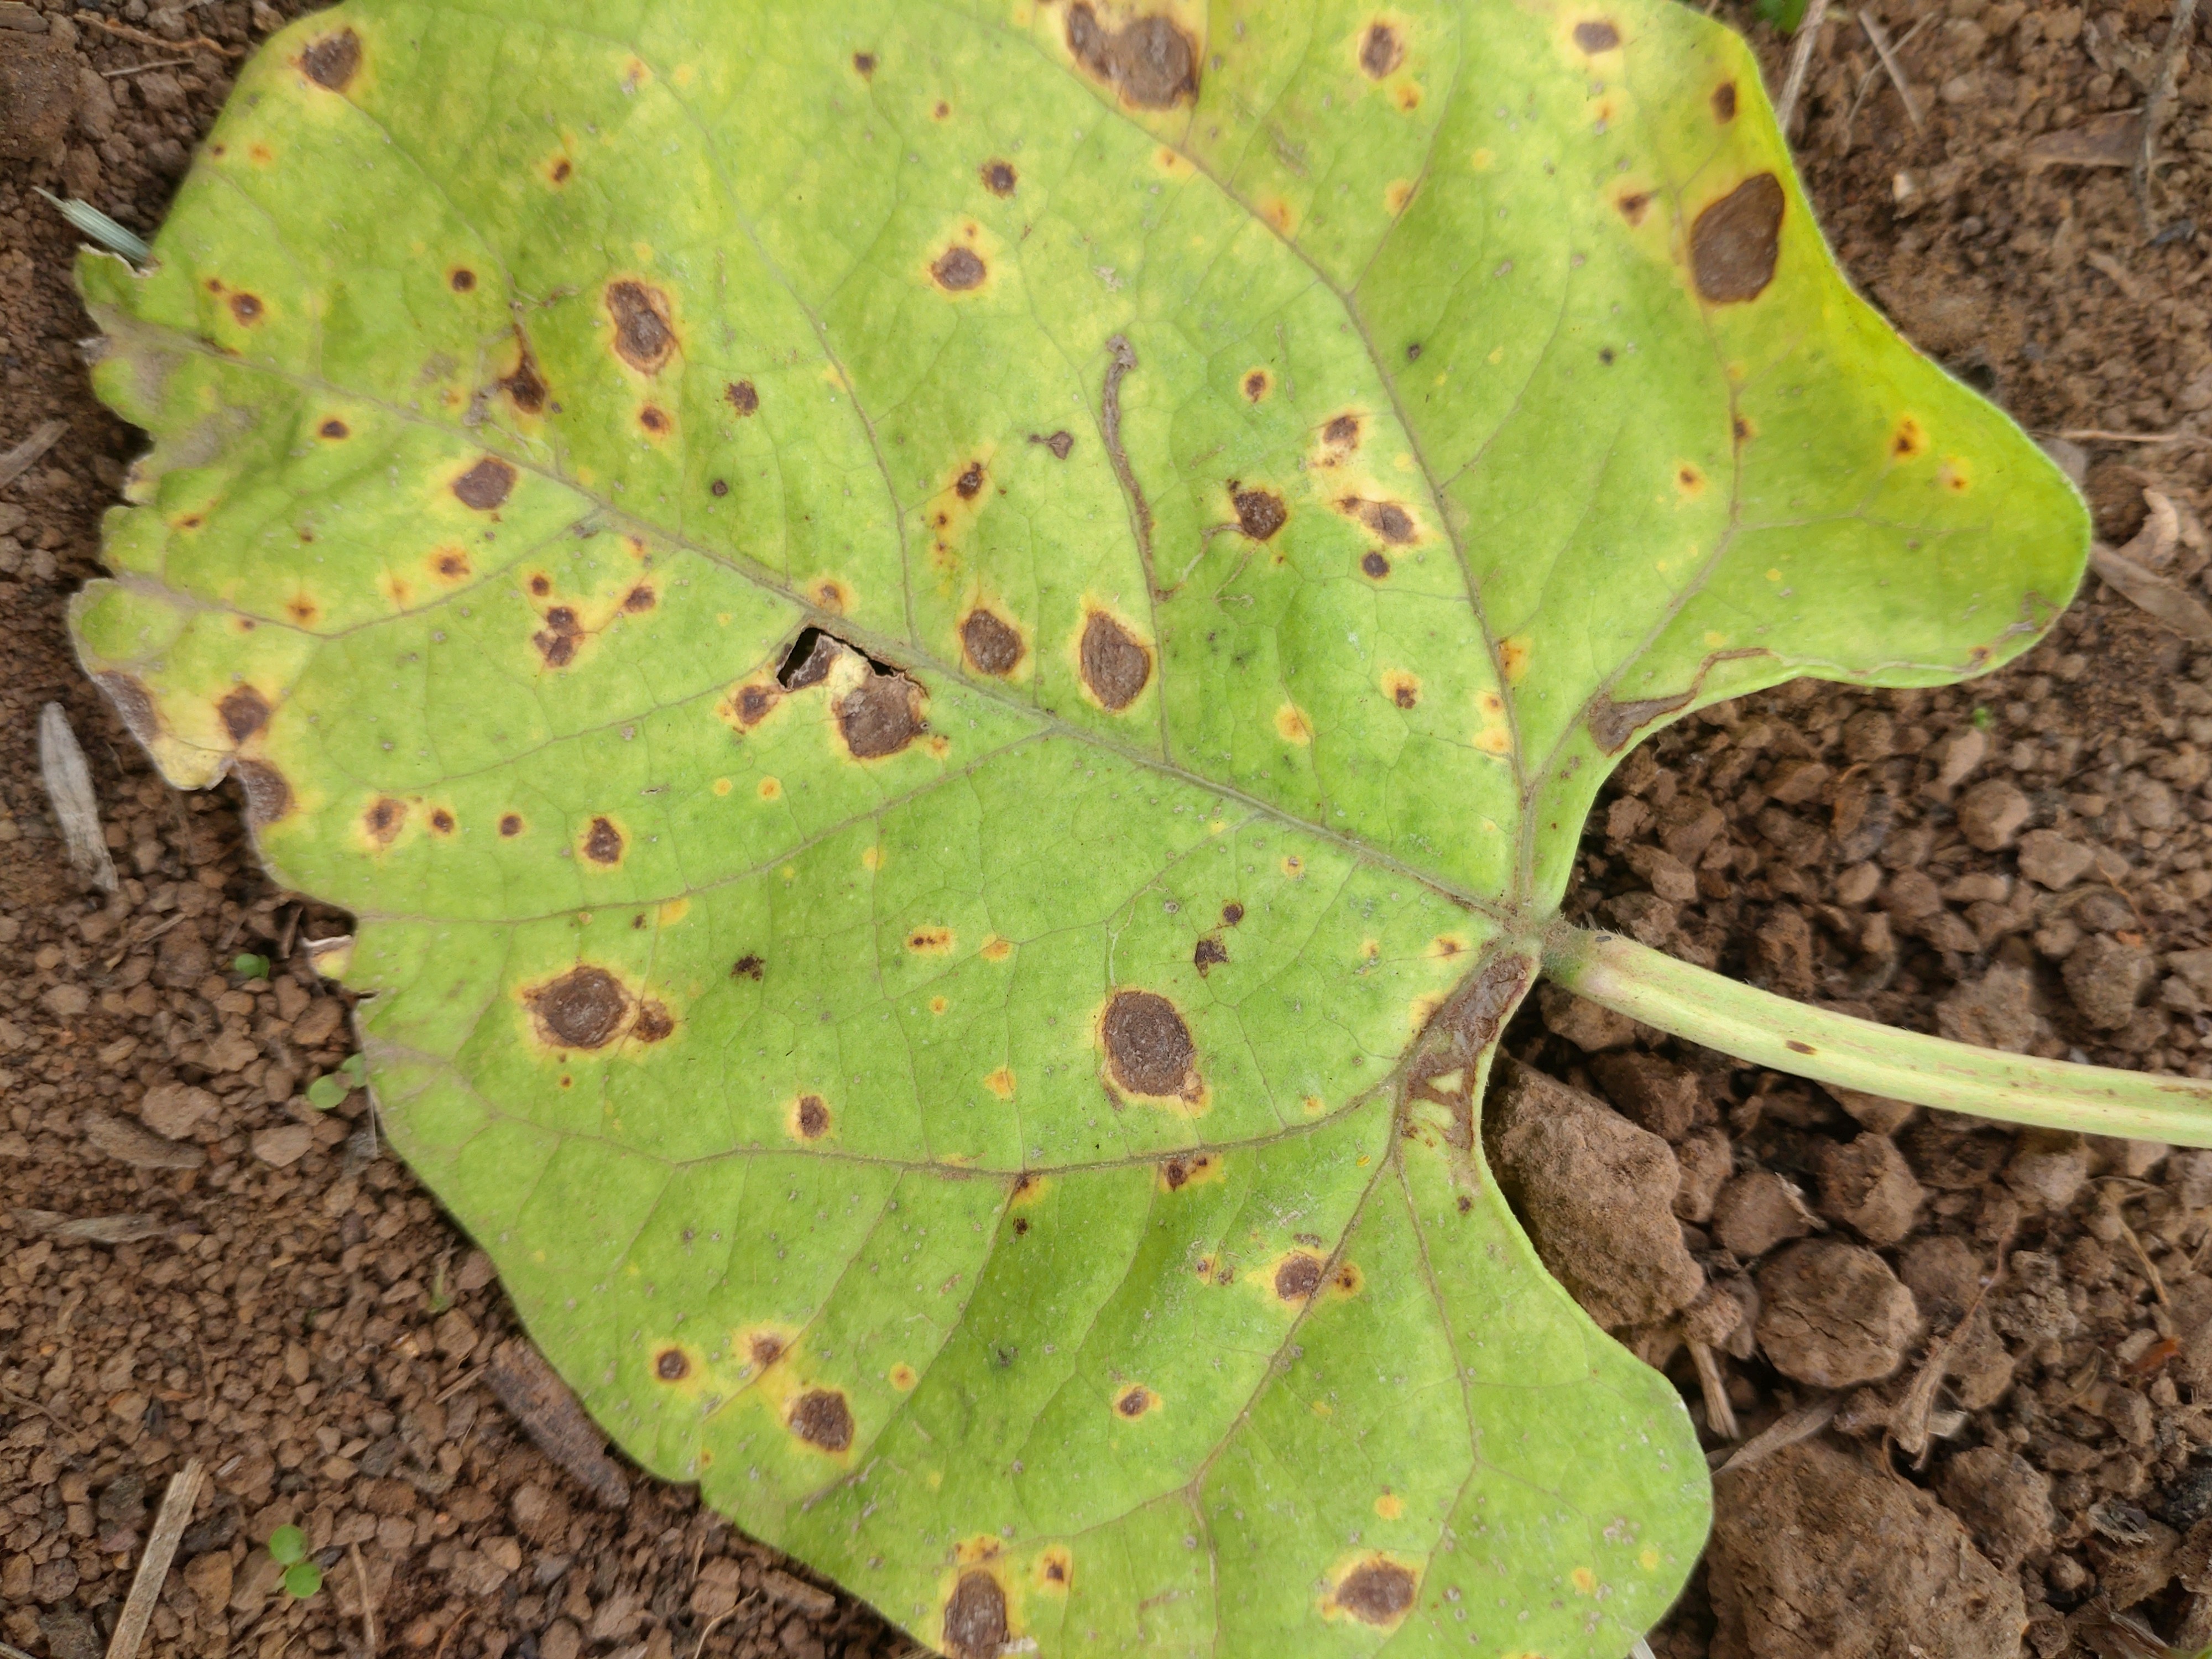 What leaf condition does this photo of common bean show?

rust
